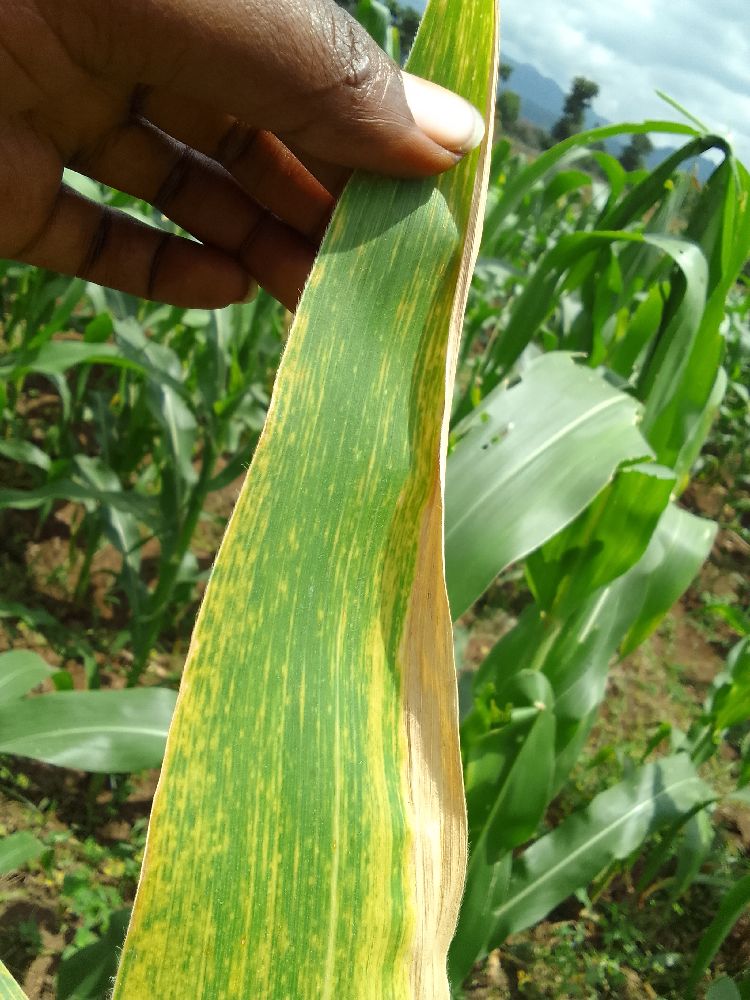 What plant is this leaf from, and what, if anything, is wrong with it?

maize, maize lethal necrosis
